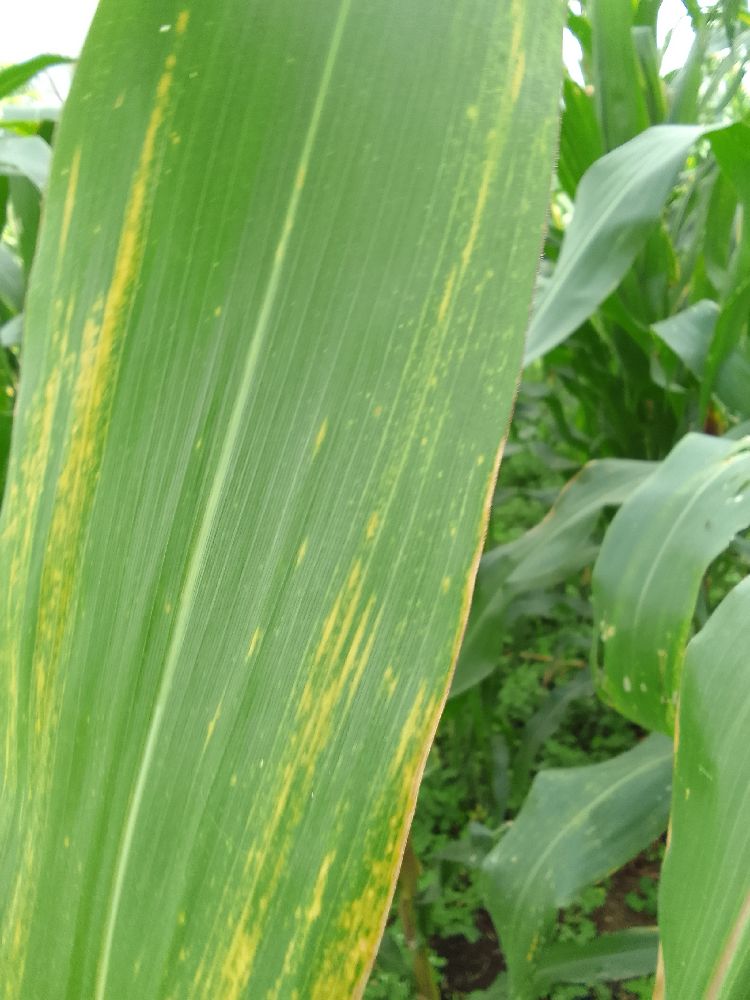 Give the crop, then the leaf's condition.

maize, maize lethal necrosis
